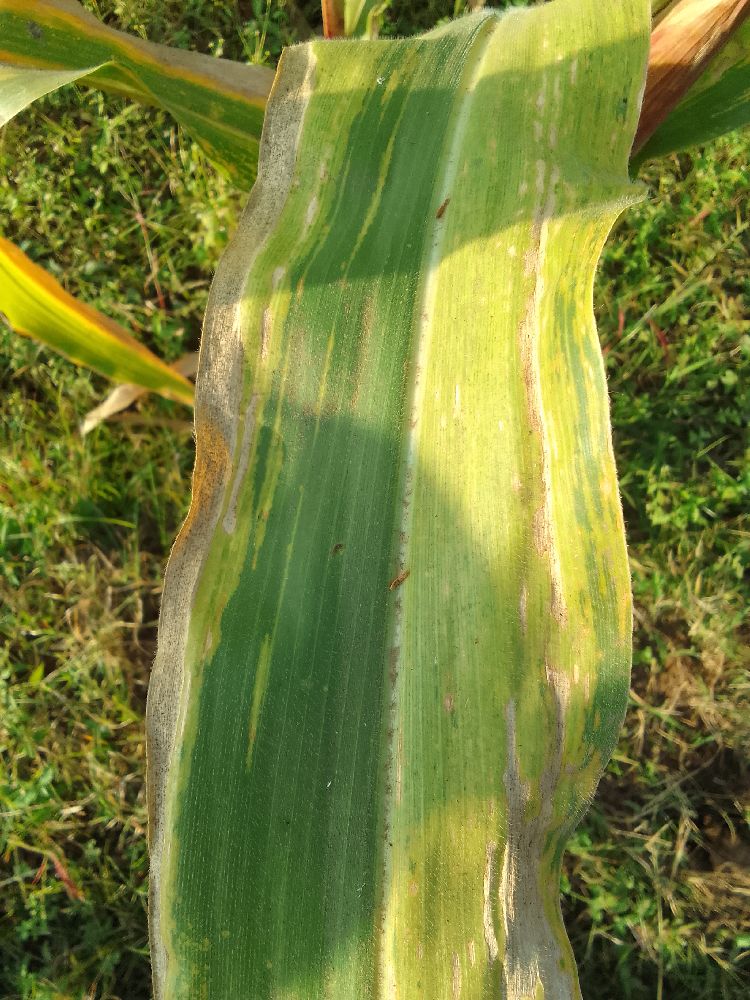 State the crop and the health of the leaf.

maize, maize lethal necrosis
